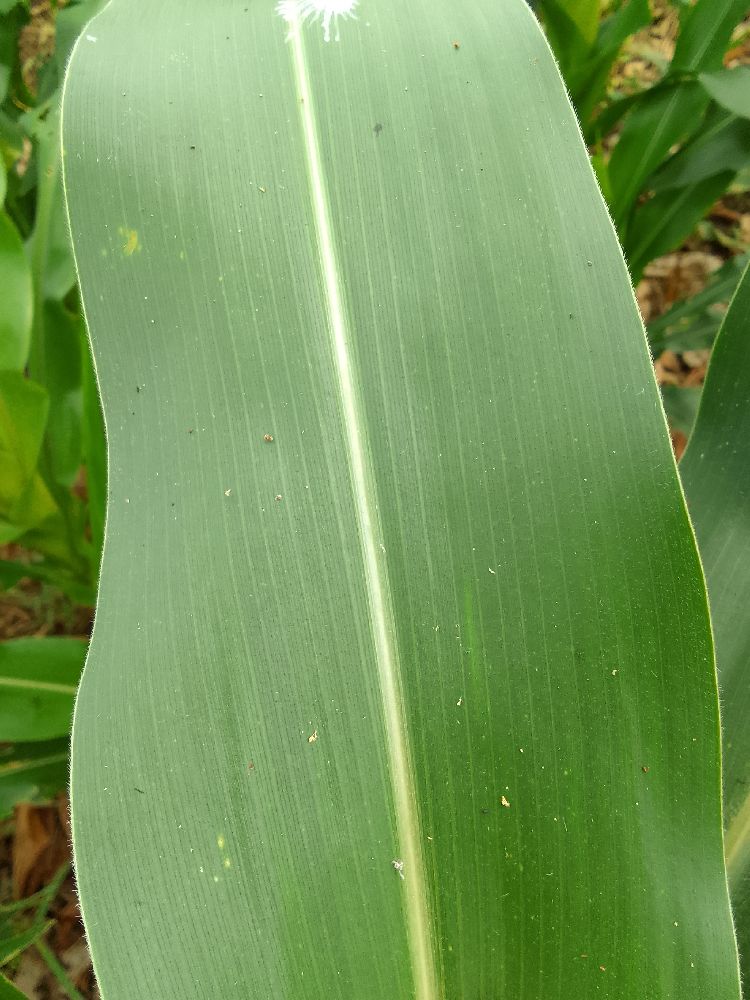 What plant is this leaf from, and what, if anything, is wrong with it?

maize, healthy
